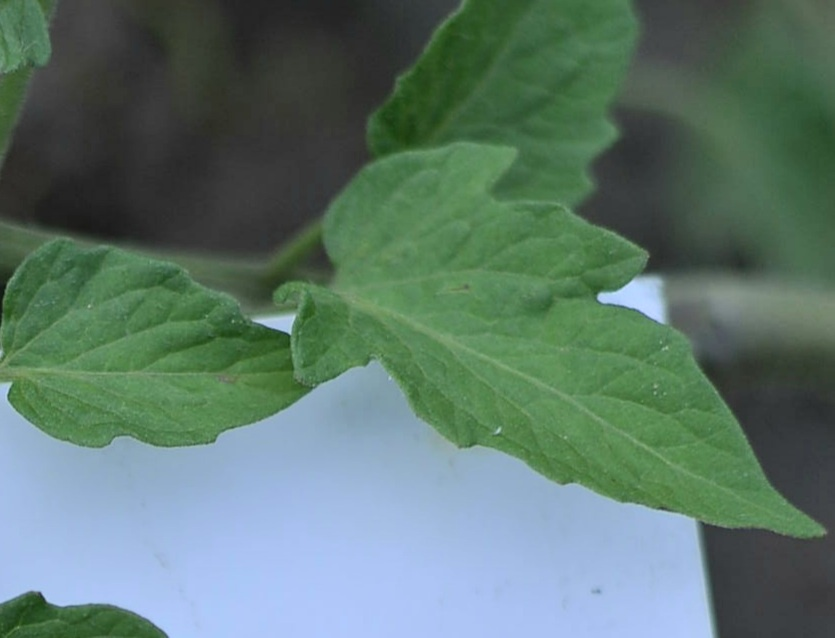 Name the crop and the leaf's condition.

tomato, healthy
